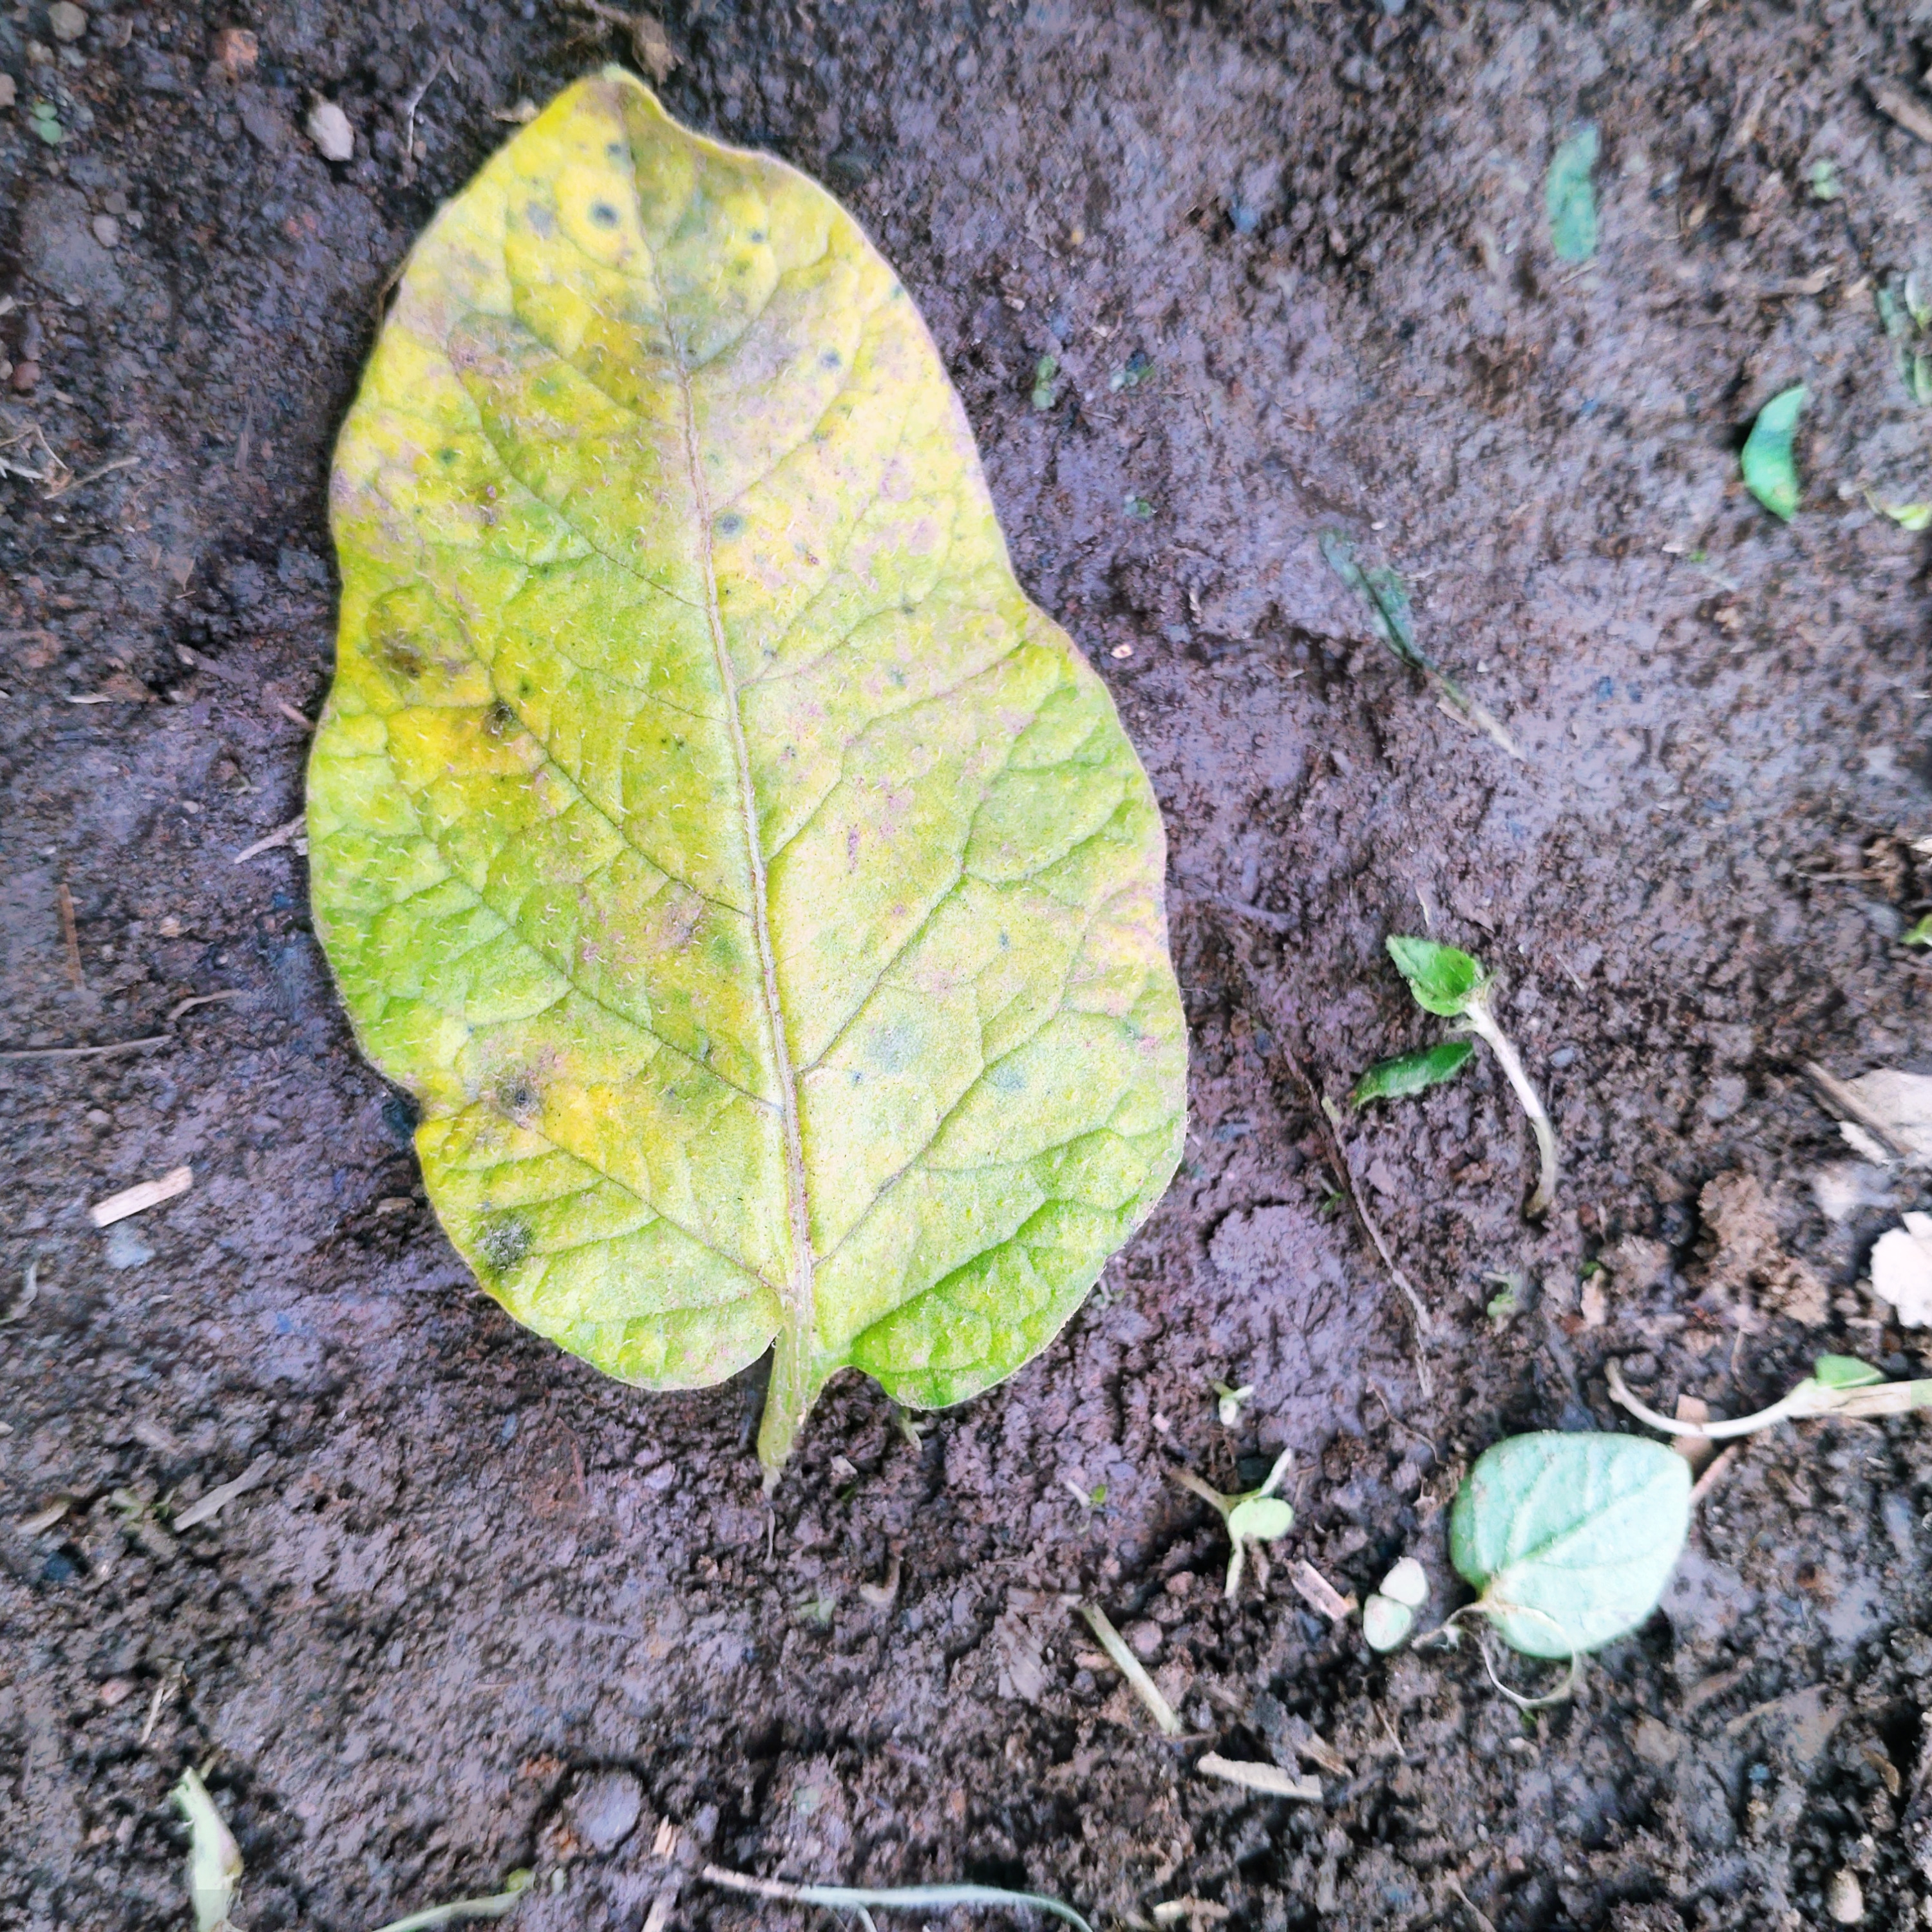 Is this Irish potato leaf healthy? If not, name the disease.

late blight
